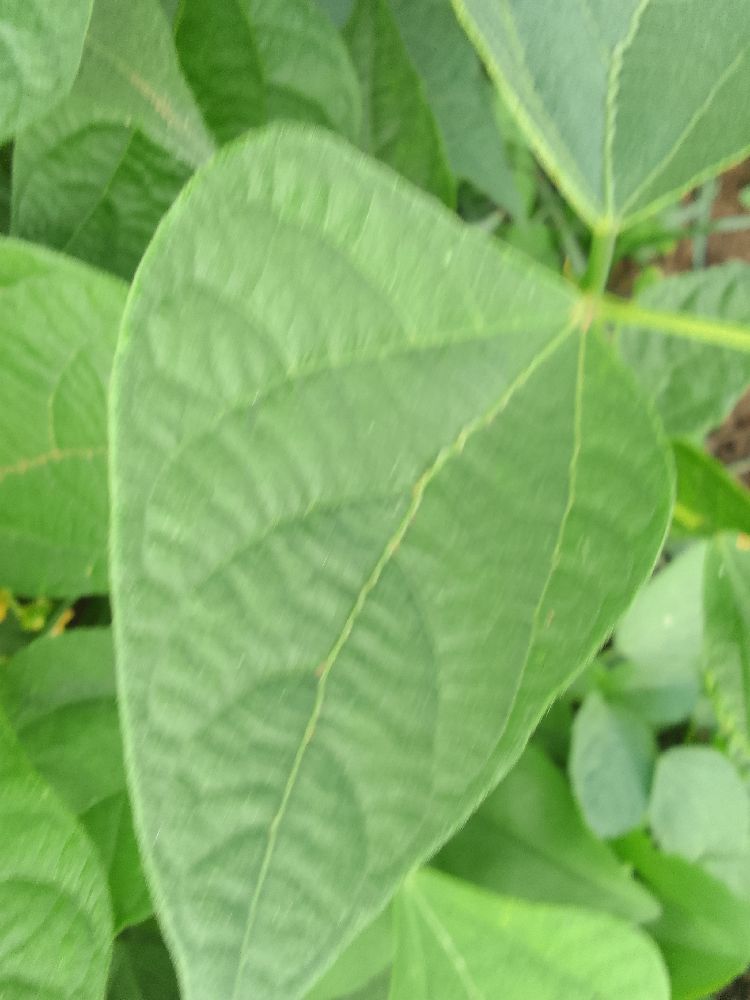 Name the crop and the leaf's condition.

common bean, healthy
